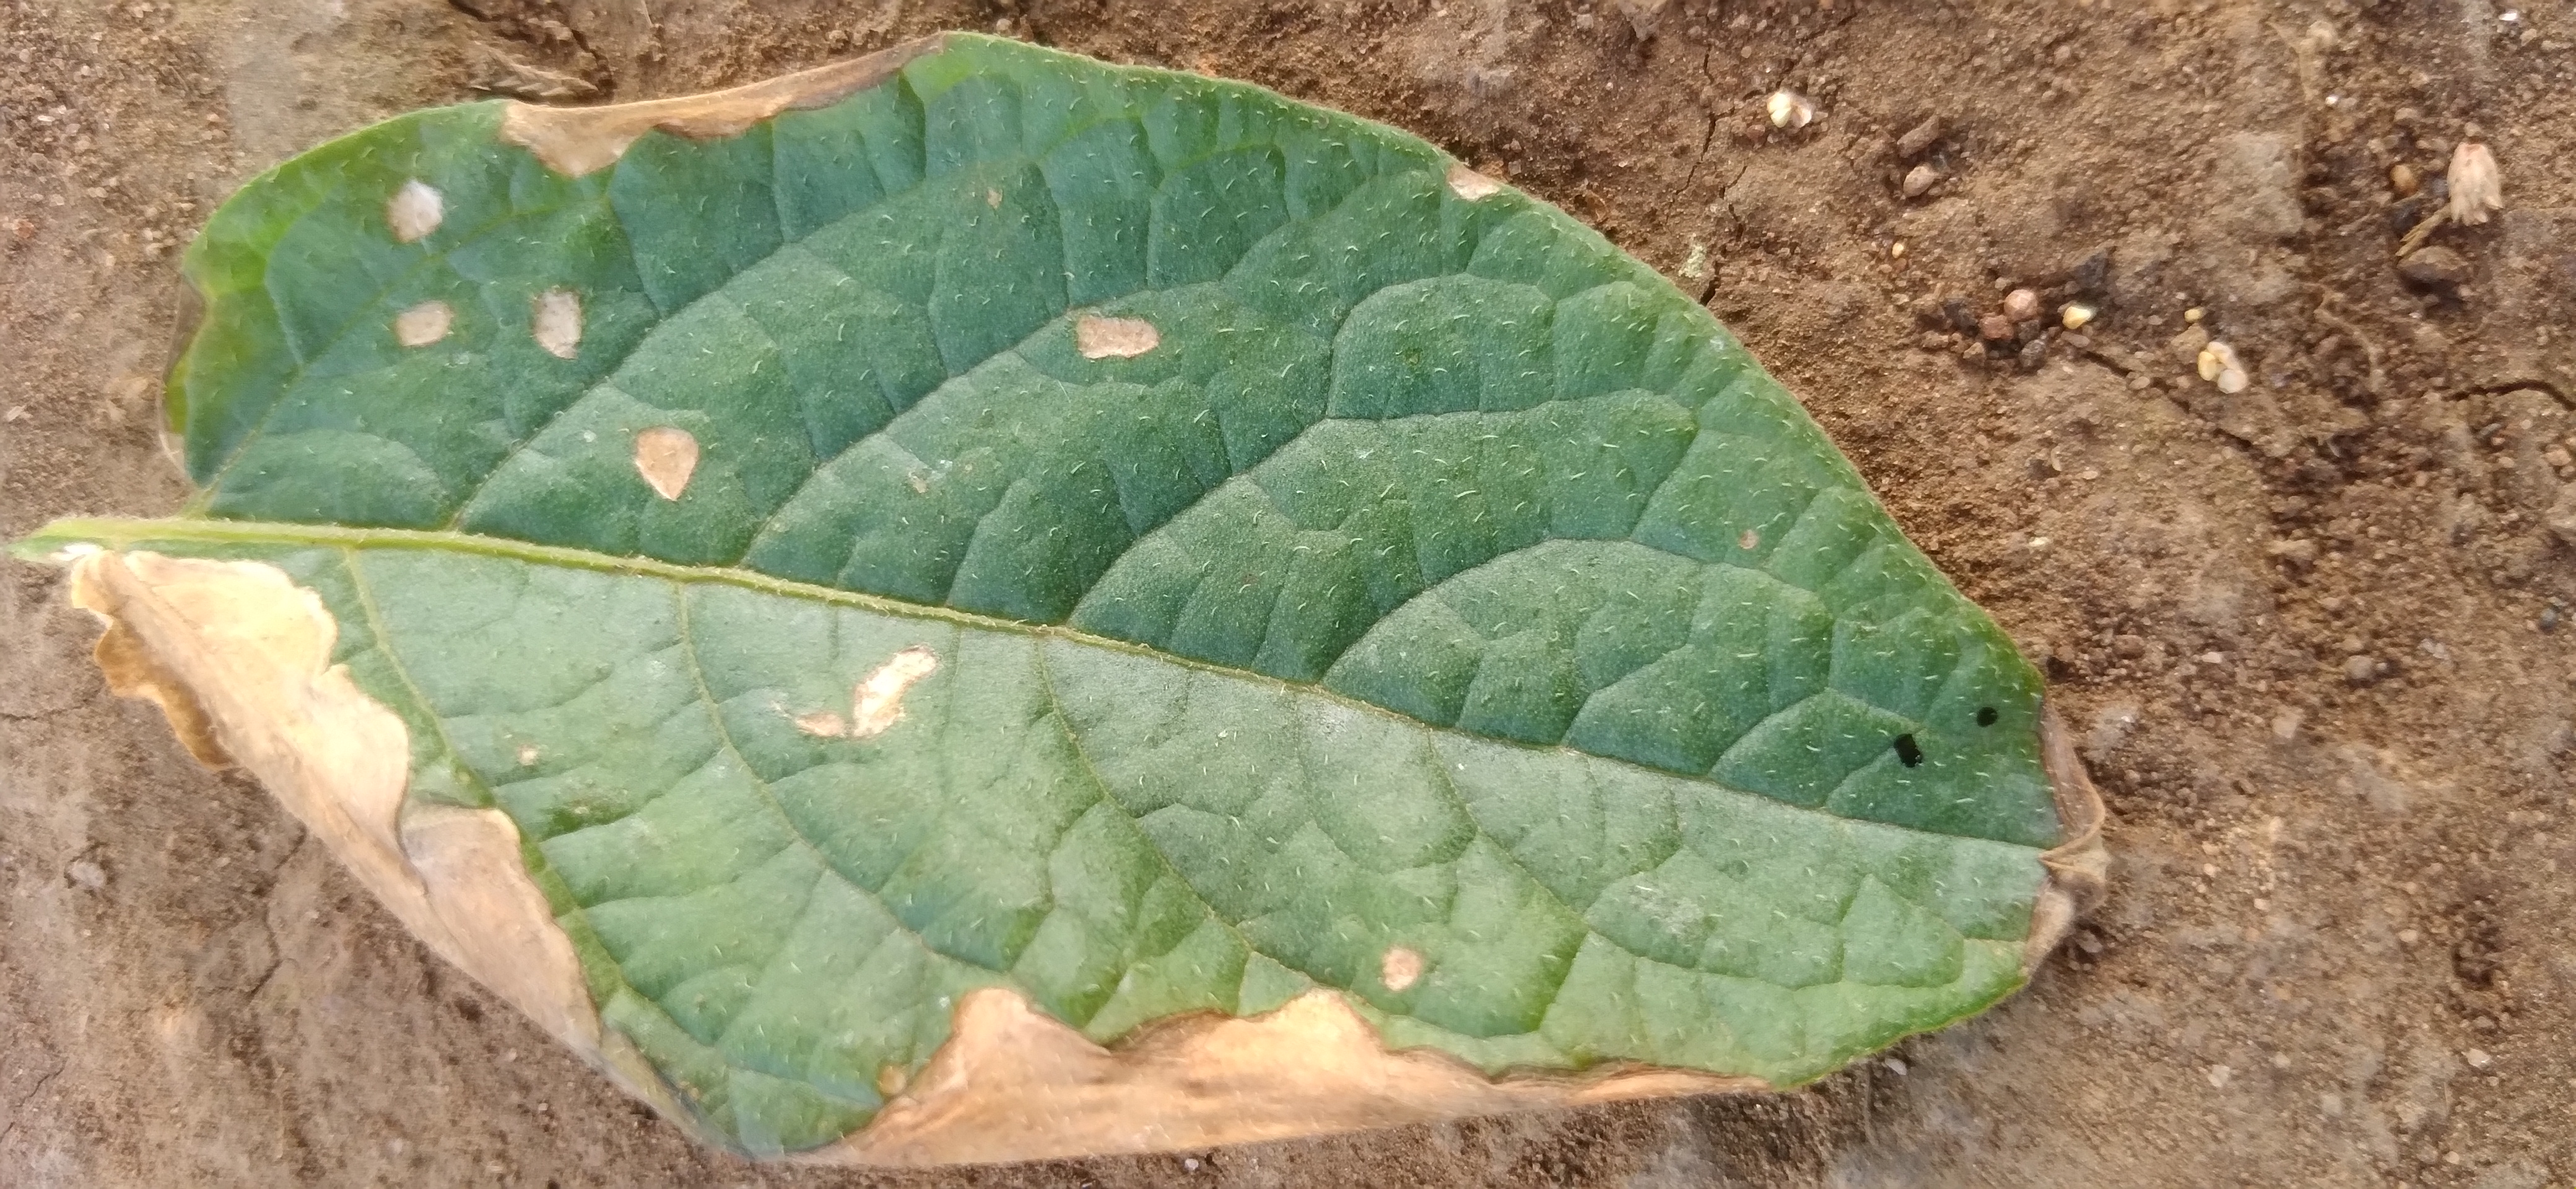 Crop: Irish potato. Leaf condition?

early blight
